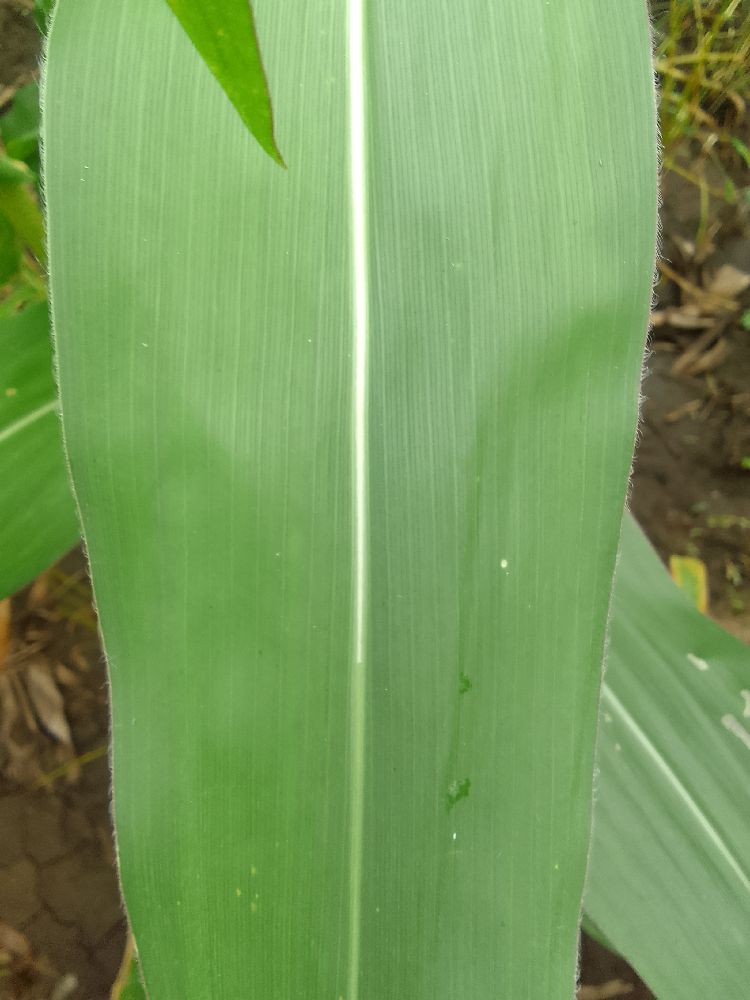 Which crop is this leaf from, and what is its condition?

maize, healthy
